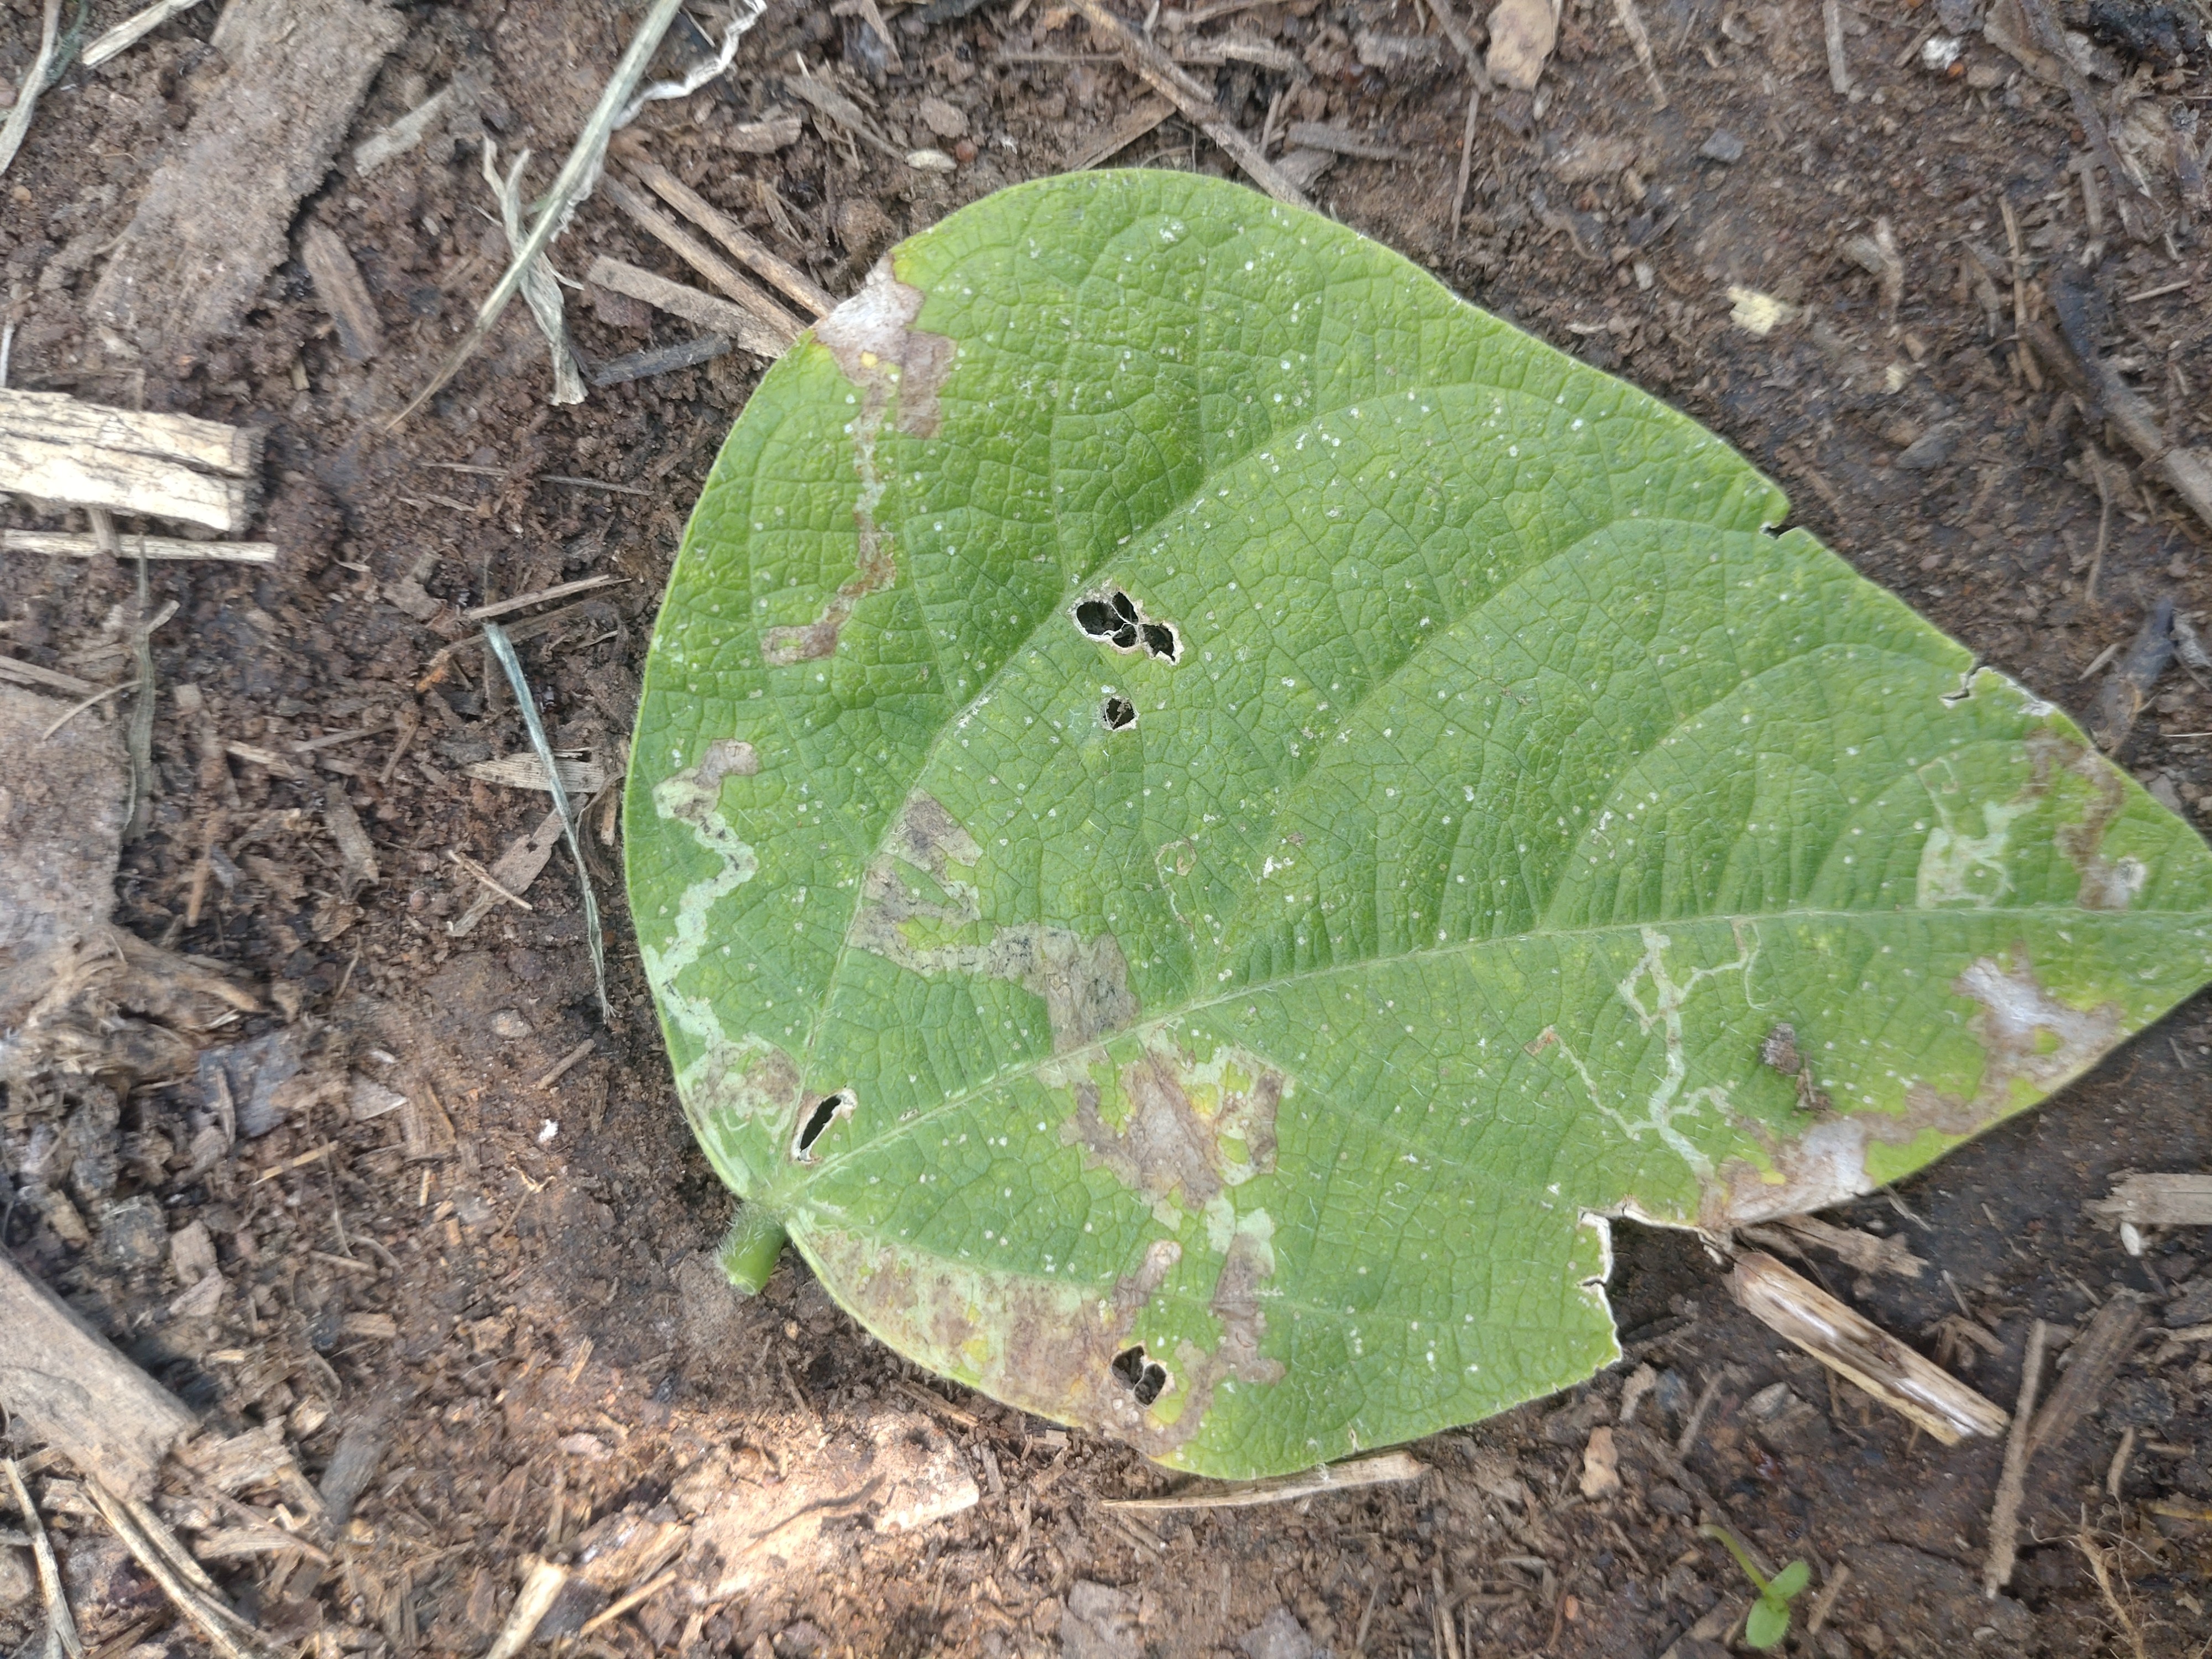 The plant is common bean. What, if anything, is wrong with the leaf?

anthracnose
